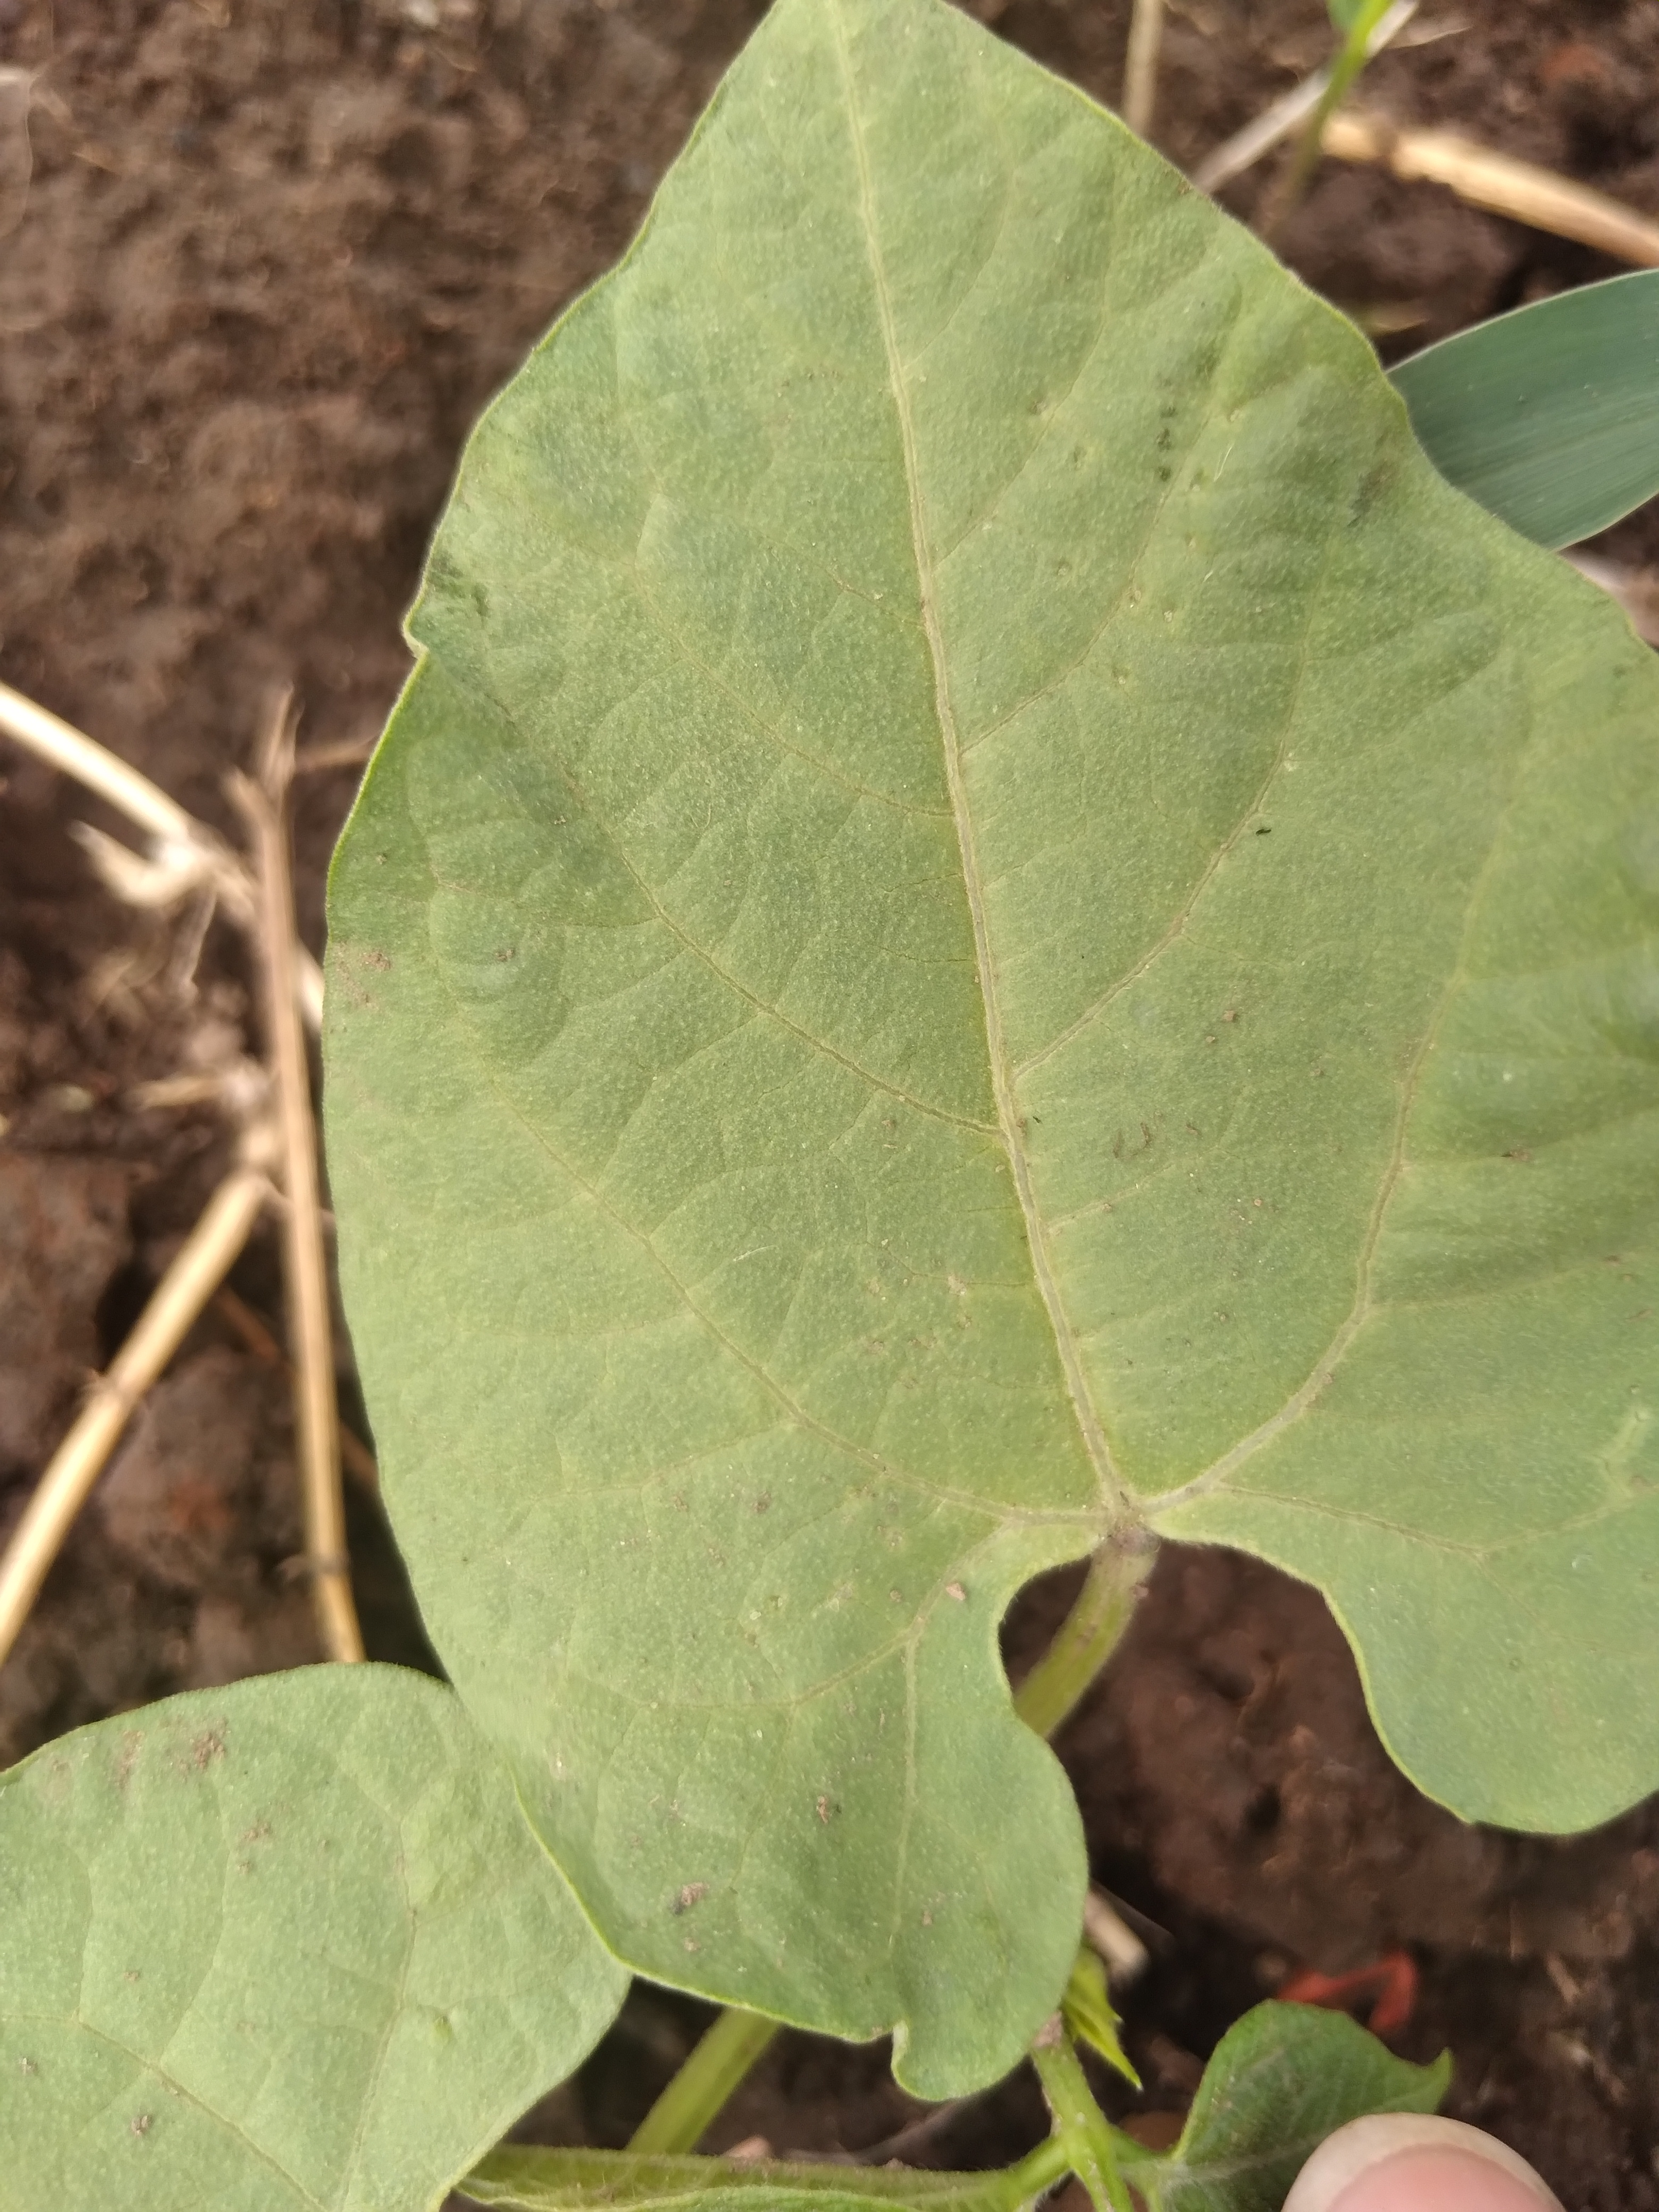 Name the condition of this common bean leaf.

healthy
